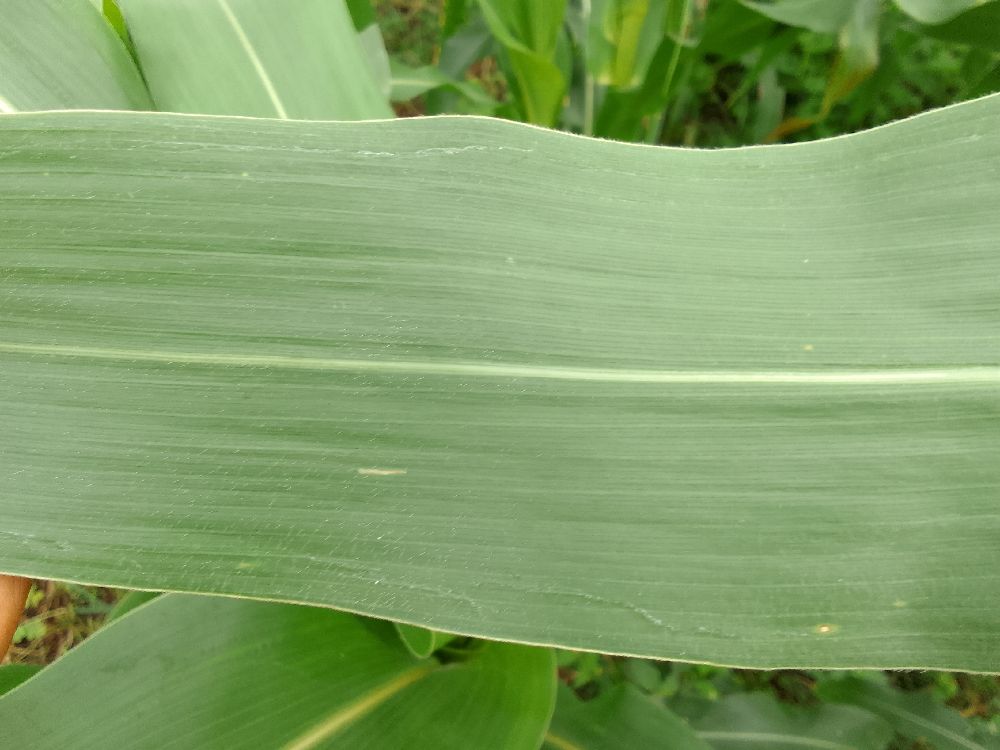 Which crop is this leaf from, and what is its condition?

maize, healthy
